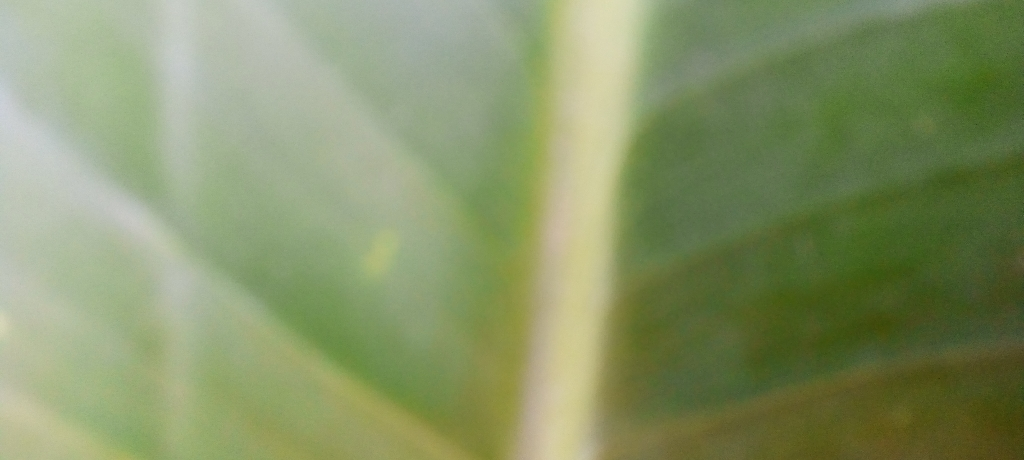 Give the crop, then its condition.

banana, healthy
